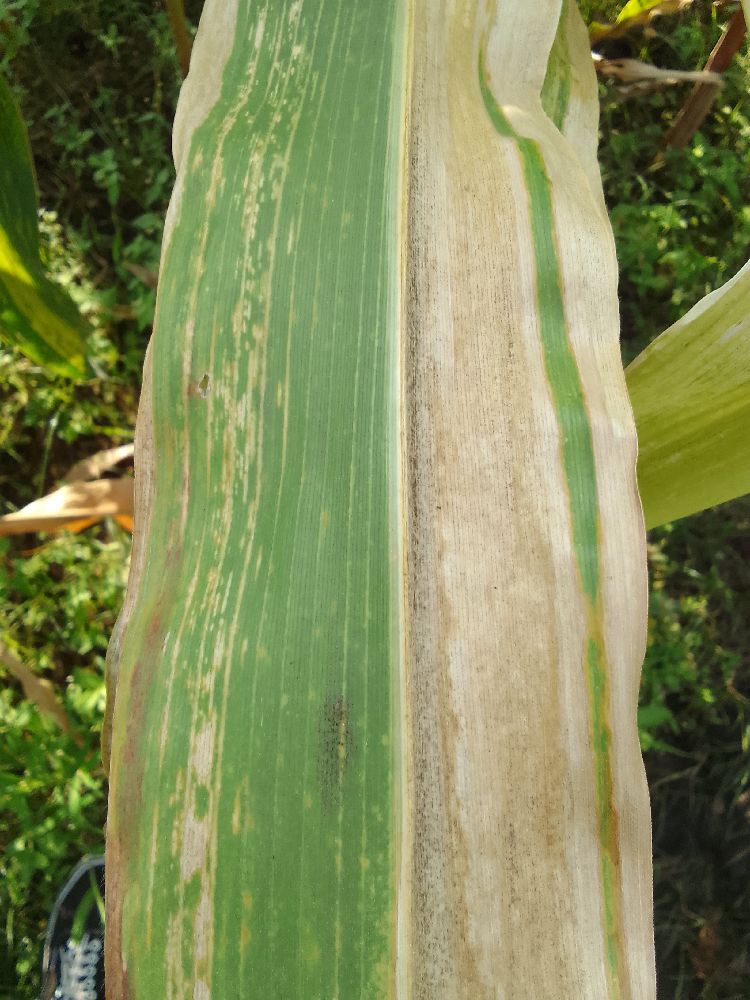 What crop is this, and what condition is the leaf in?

maize, maize lethal necrosis
